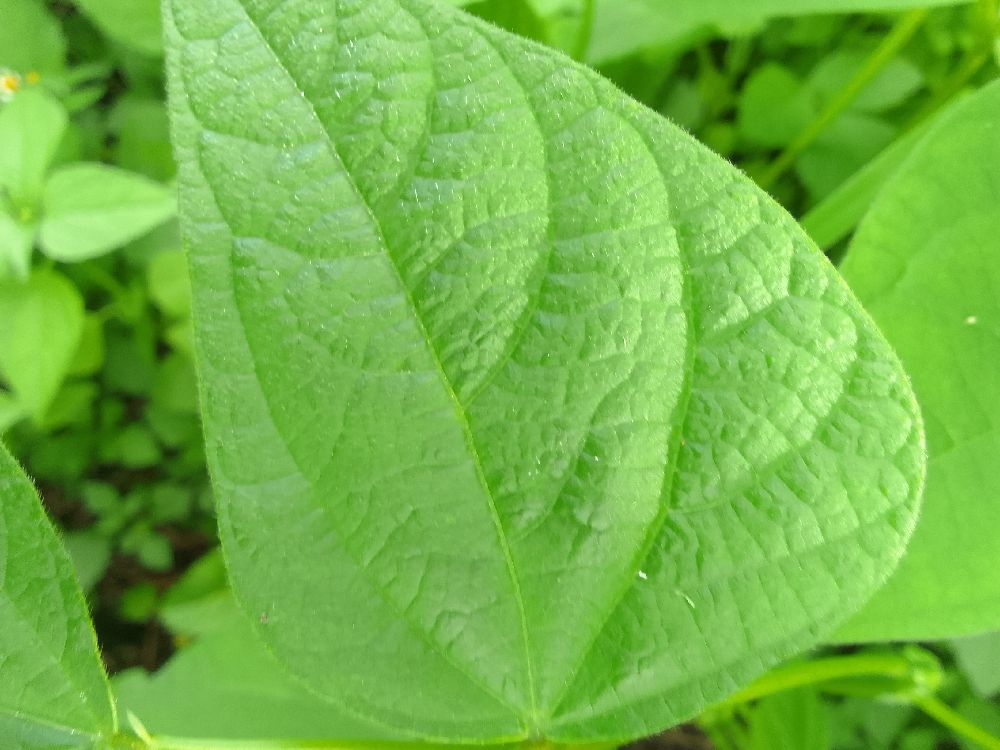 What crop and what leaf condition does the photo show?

common bean, healthy
